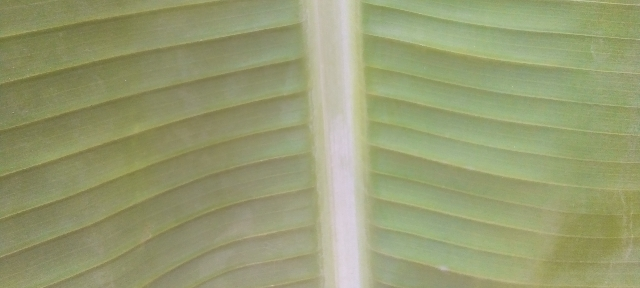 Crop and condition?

banana, healthy
